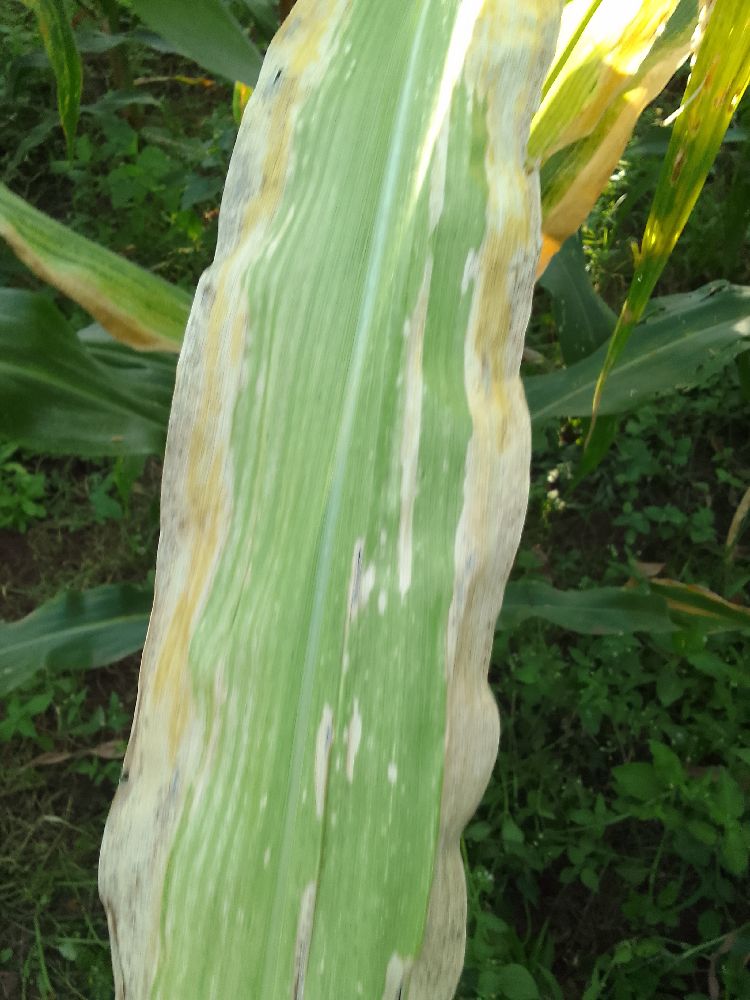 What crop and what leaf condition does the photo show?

maize, maize lethal necrosis
